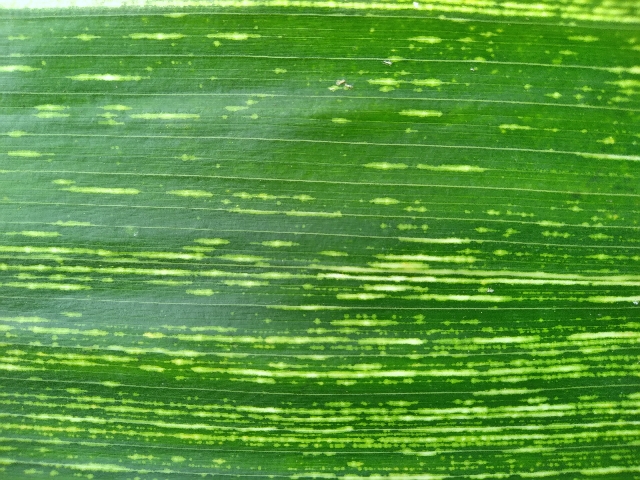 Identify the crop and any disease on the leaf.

maize, maize streak virus
